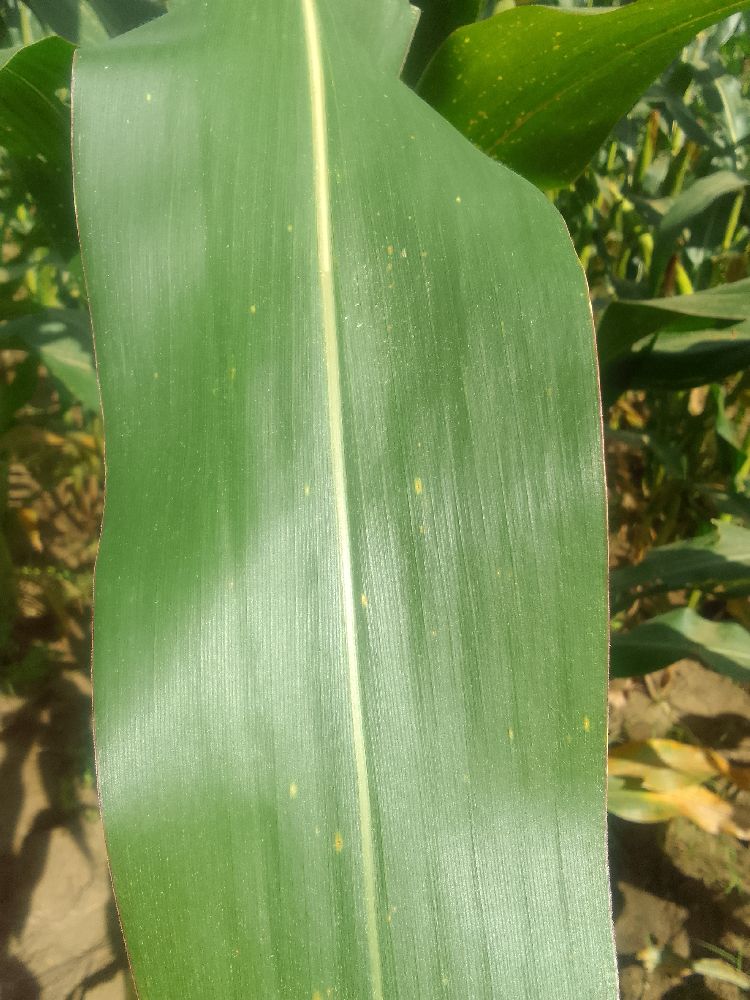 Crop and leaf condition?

maize, healthy
